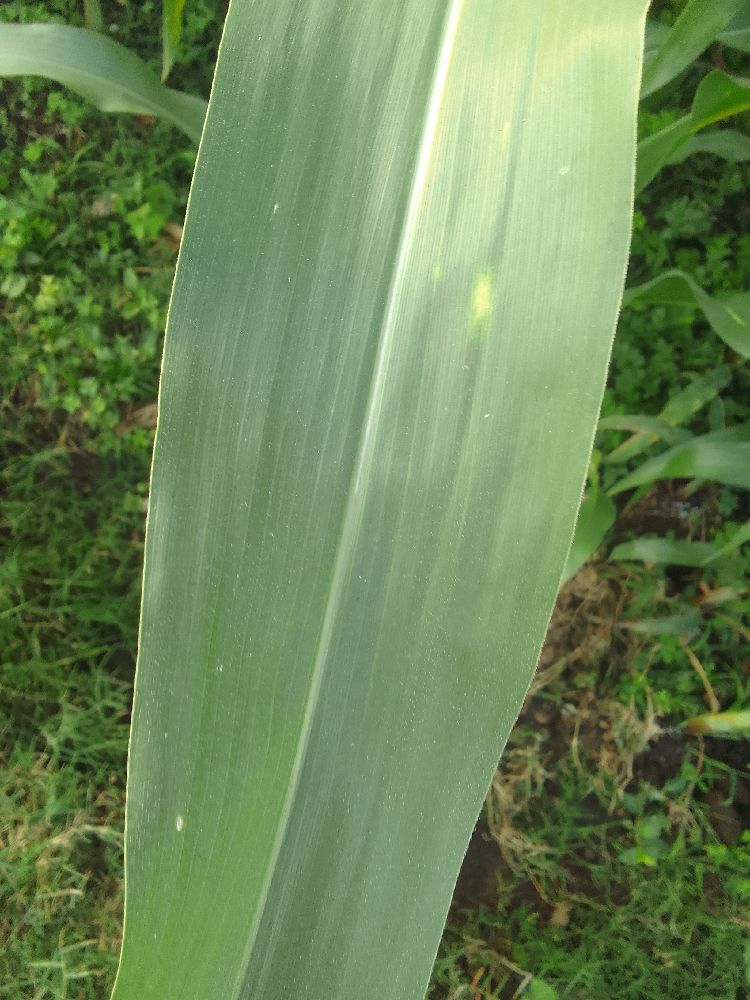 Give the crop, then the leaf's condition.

maize, healthy
